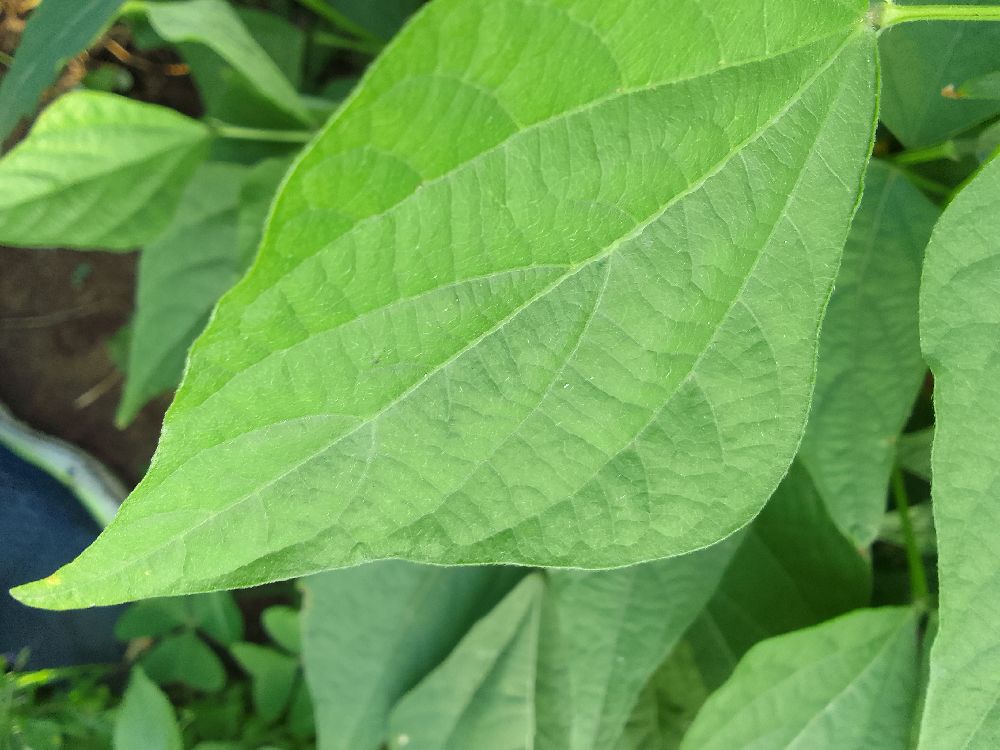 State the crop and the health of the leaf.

common bean, healthy
